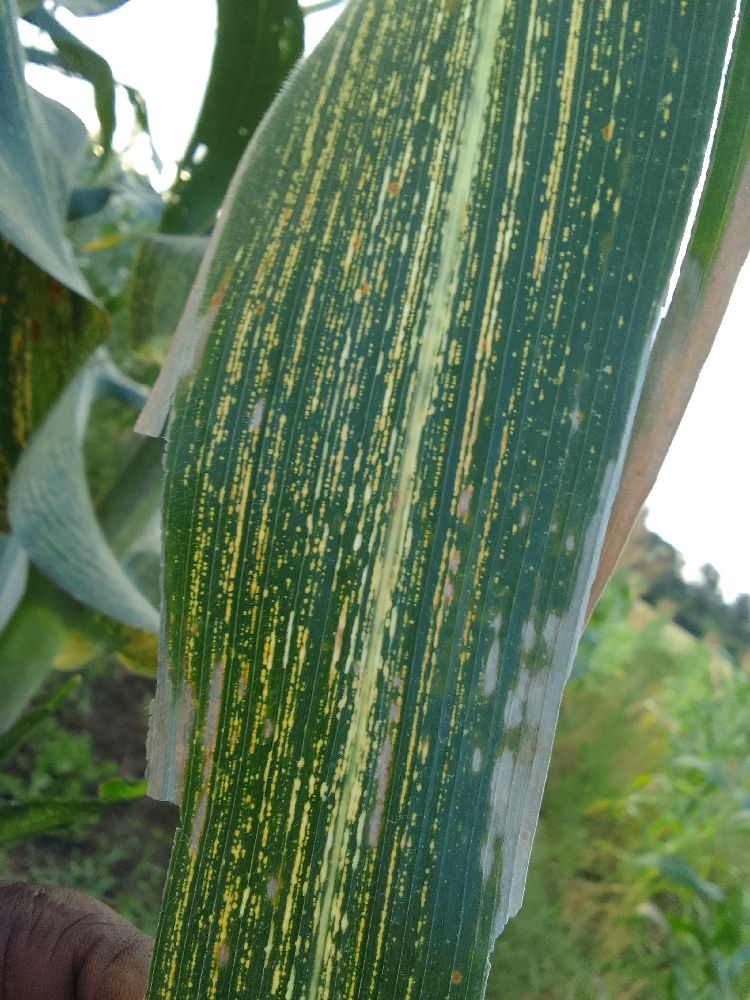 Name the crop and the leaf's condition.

maize, maize streak virus
